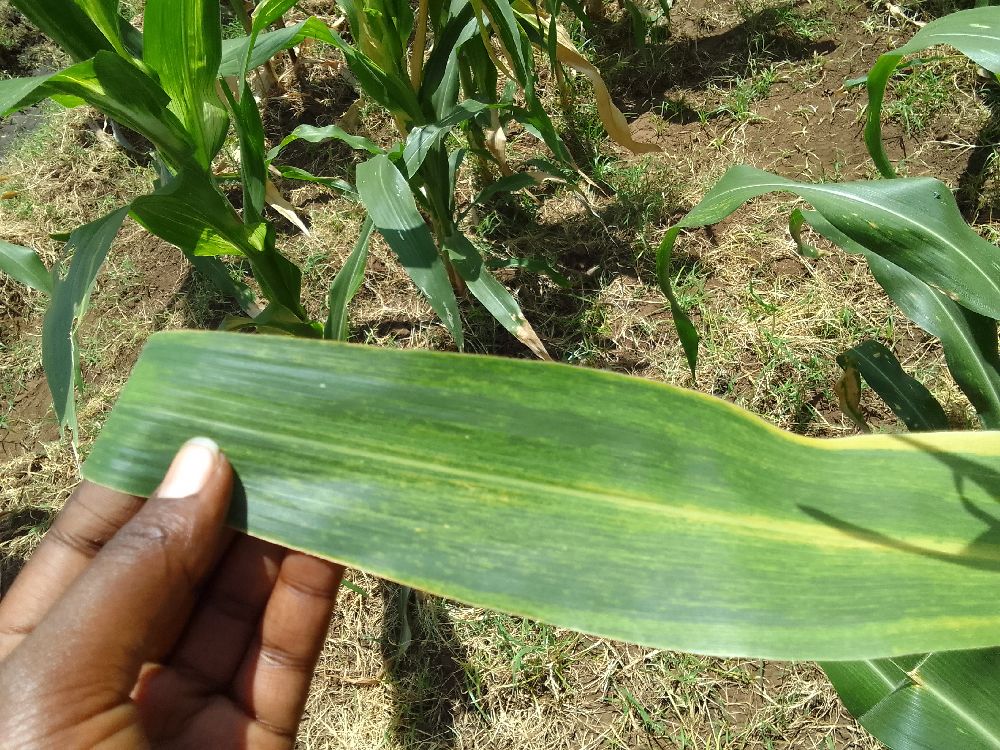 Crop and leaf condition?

maize, maize lethal necrosis
